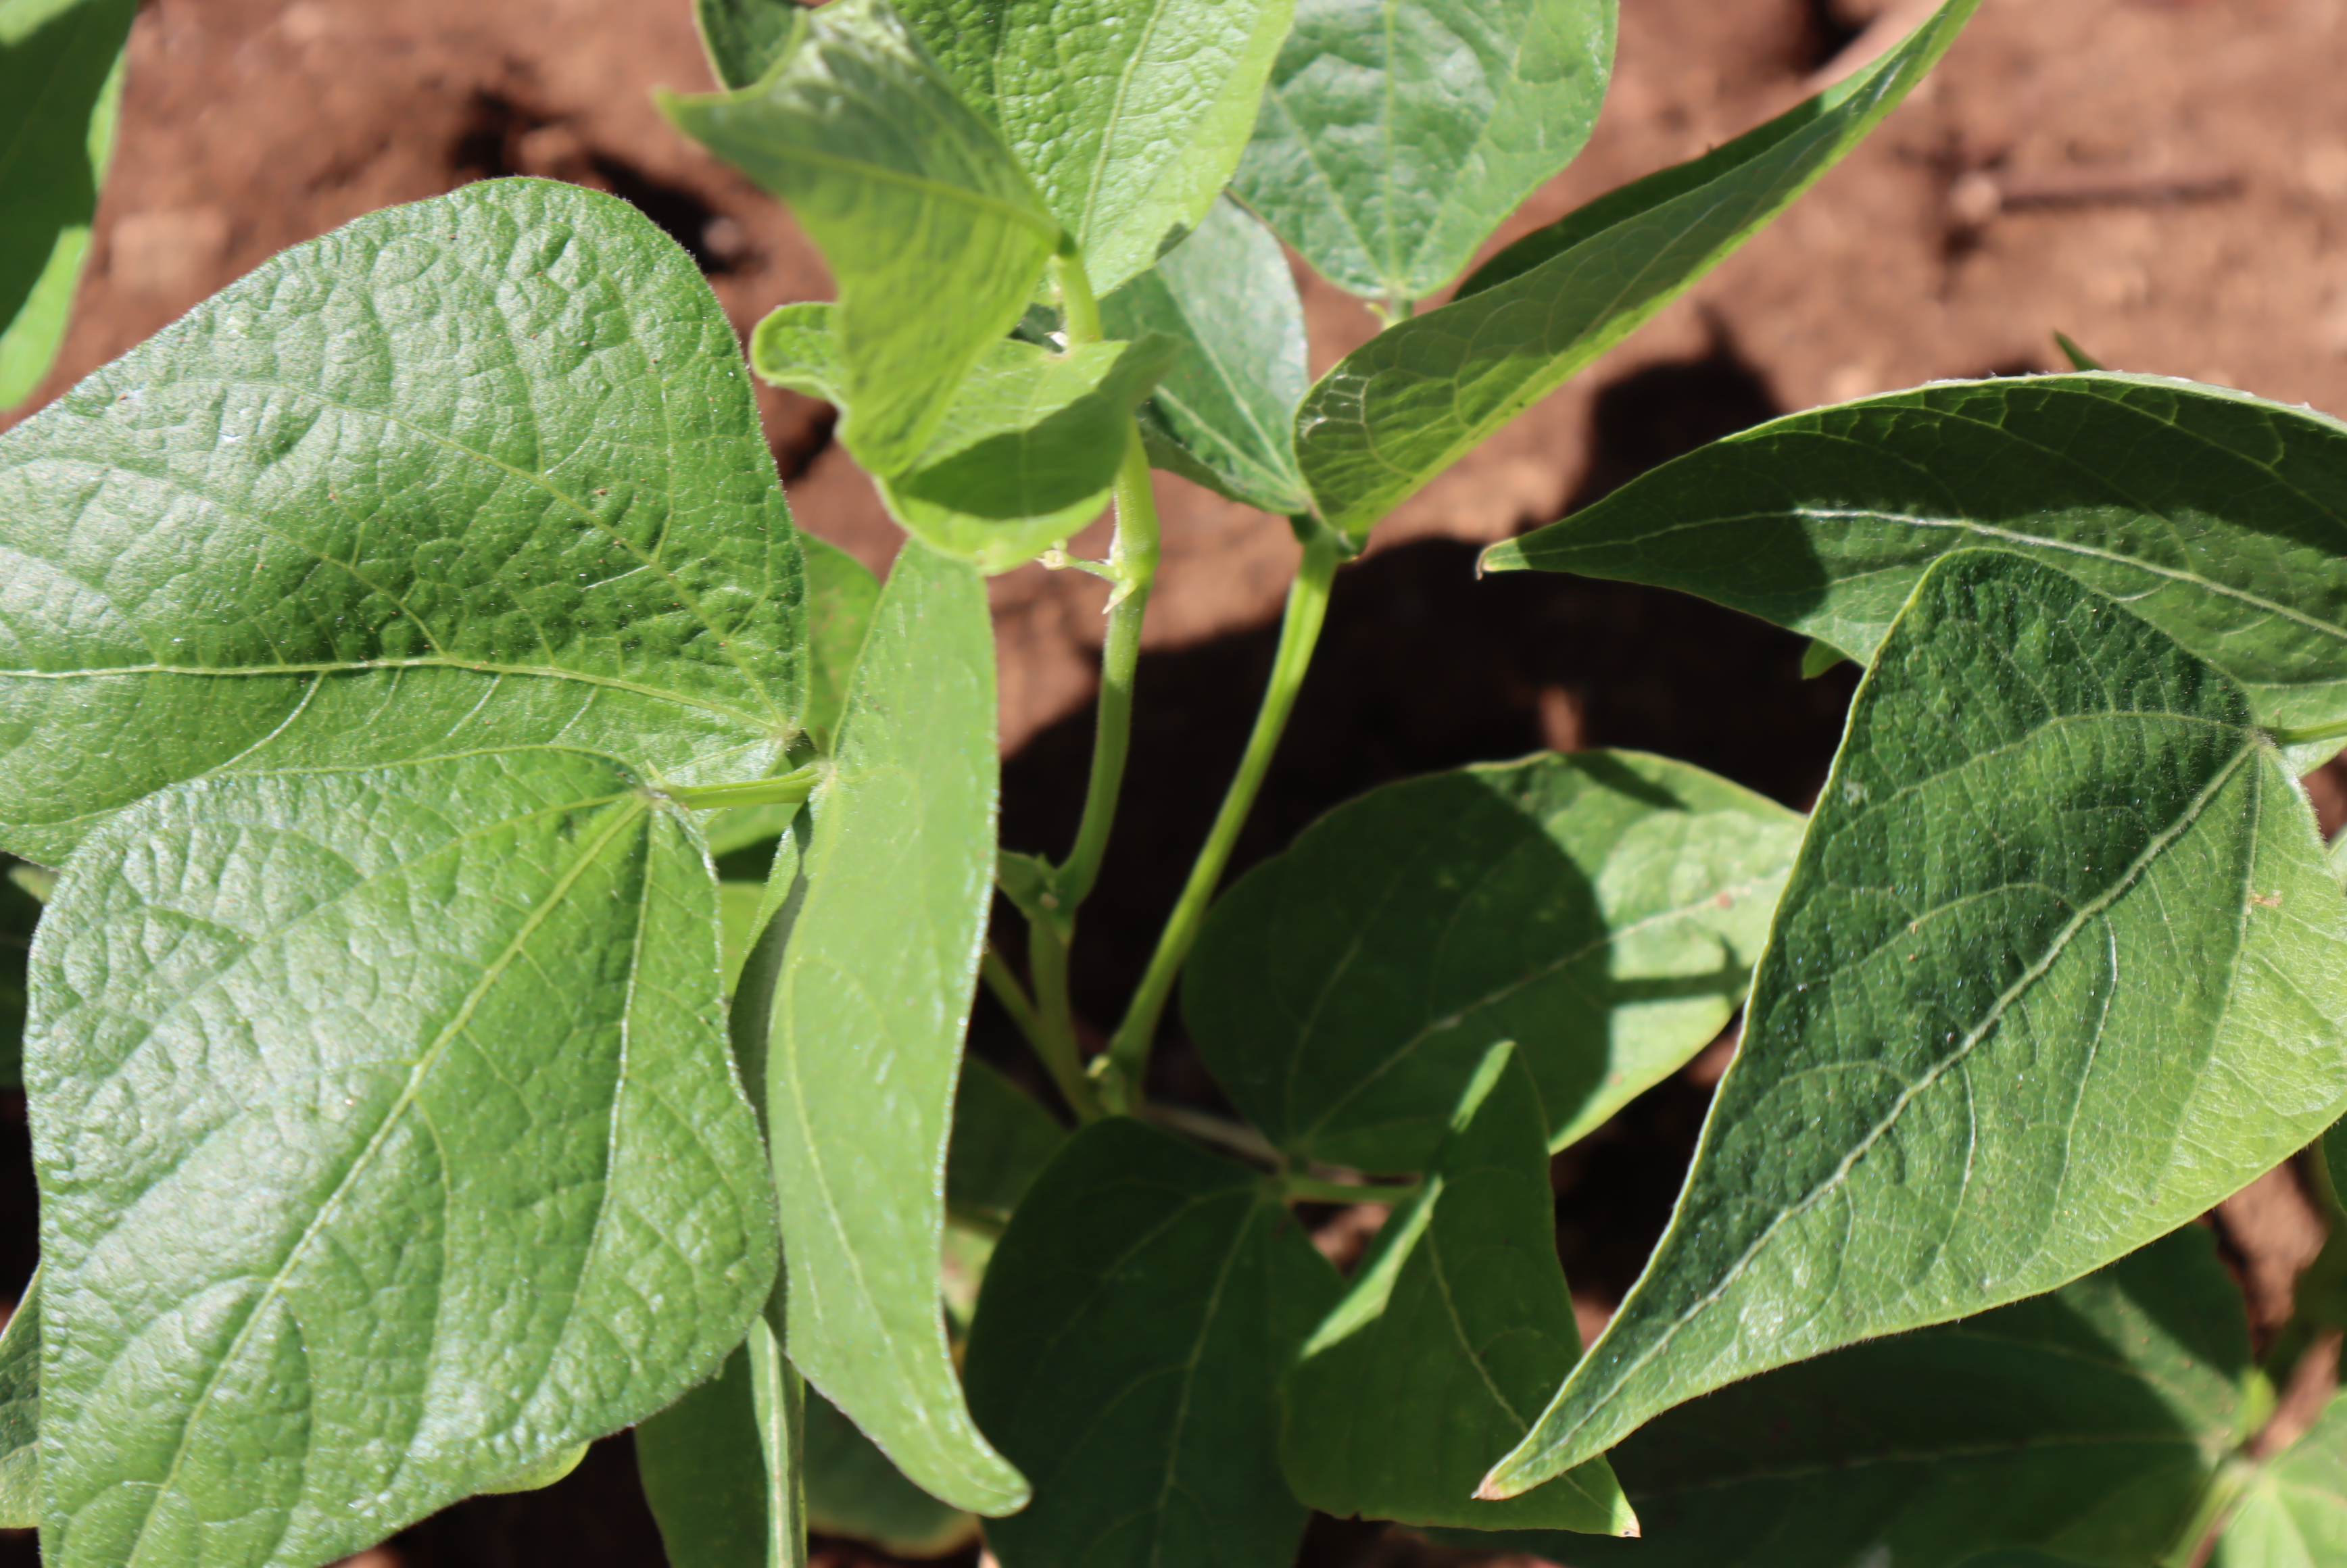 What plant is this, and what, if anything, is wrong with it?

peas, healthy
